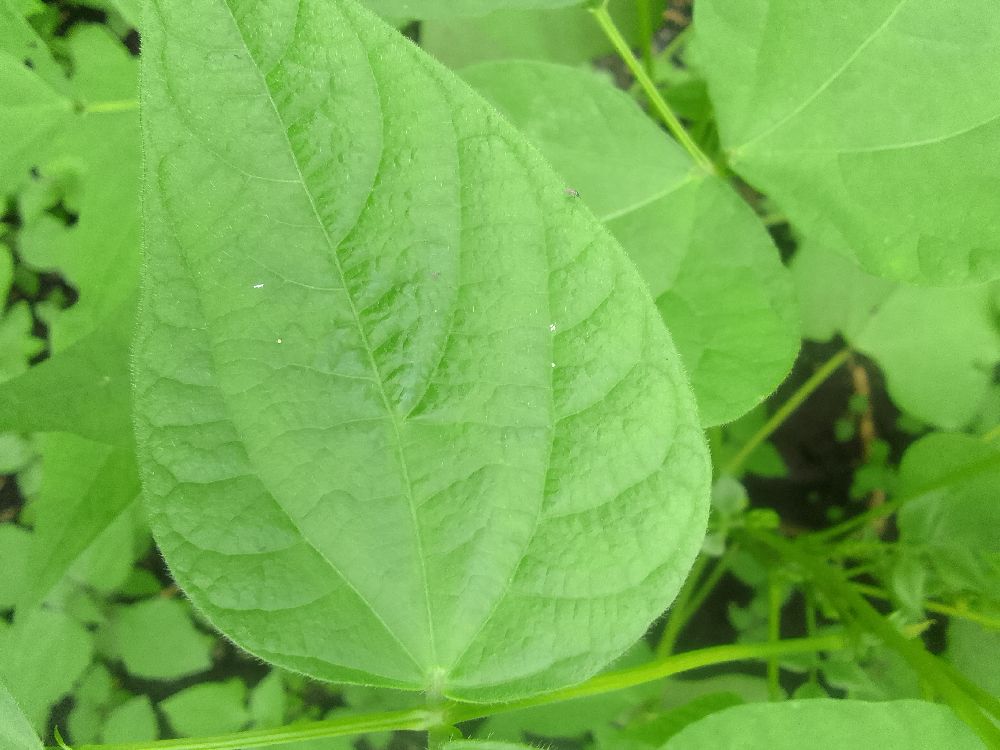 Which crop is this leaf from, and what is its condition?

common bean, healthy
